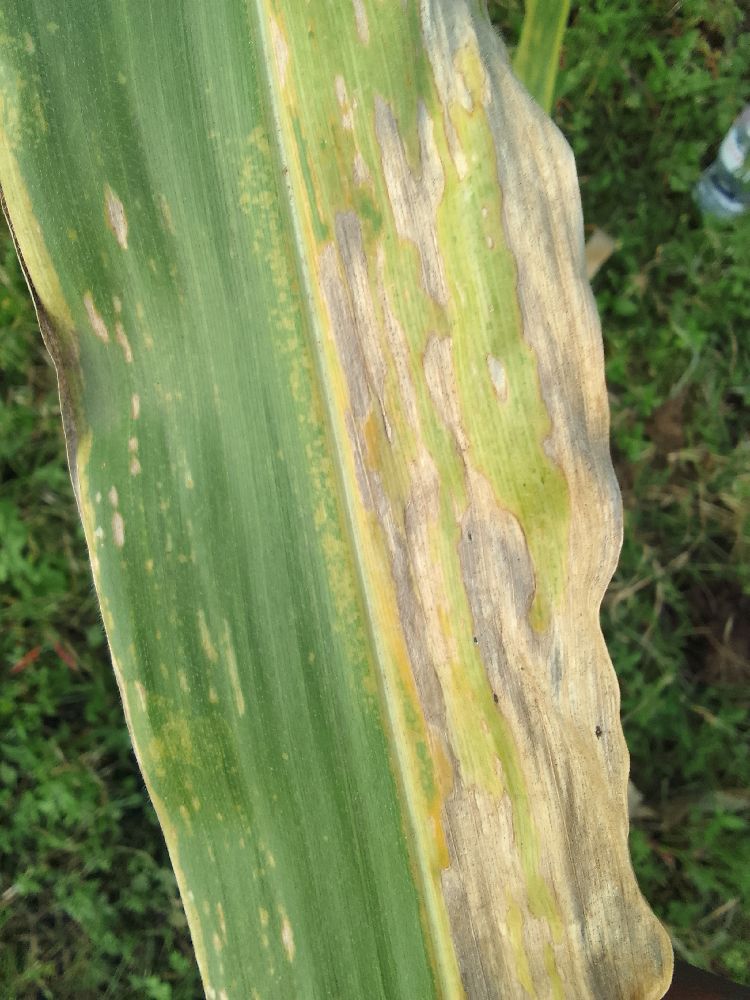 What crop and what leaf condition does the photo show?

maize, maize lethal necrosis
